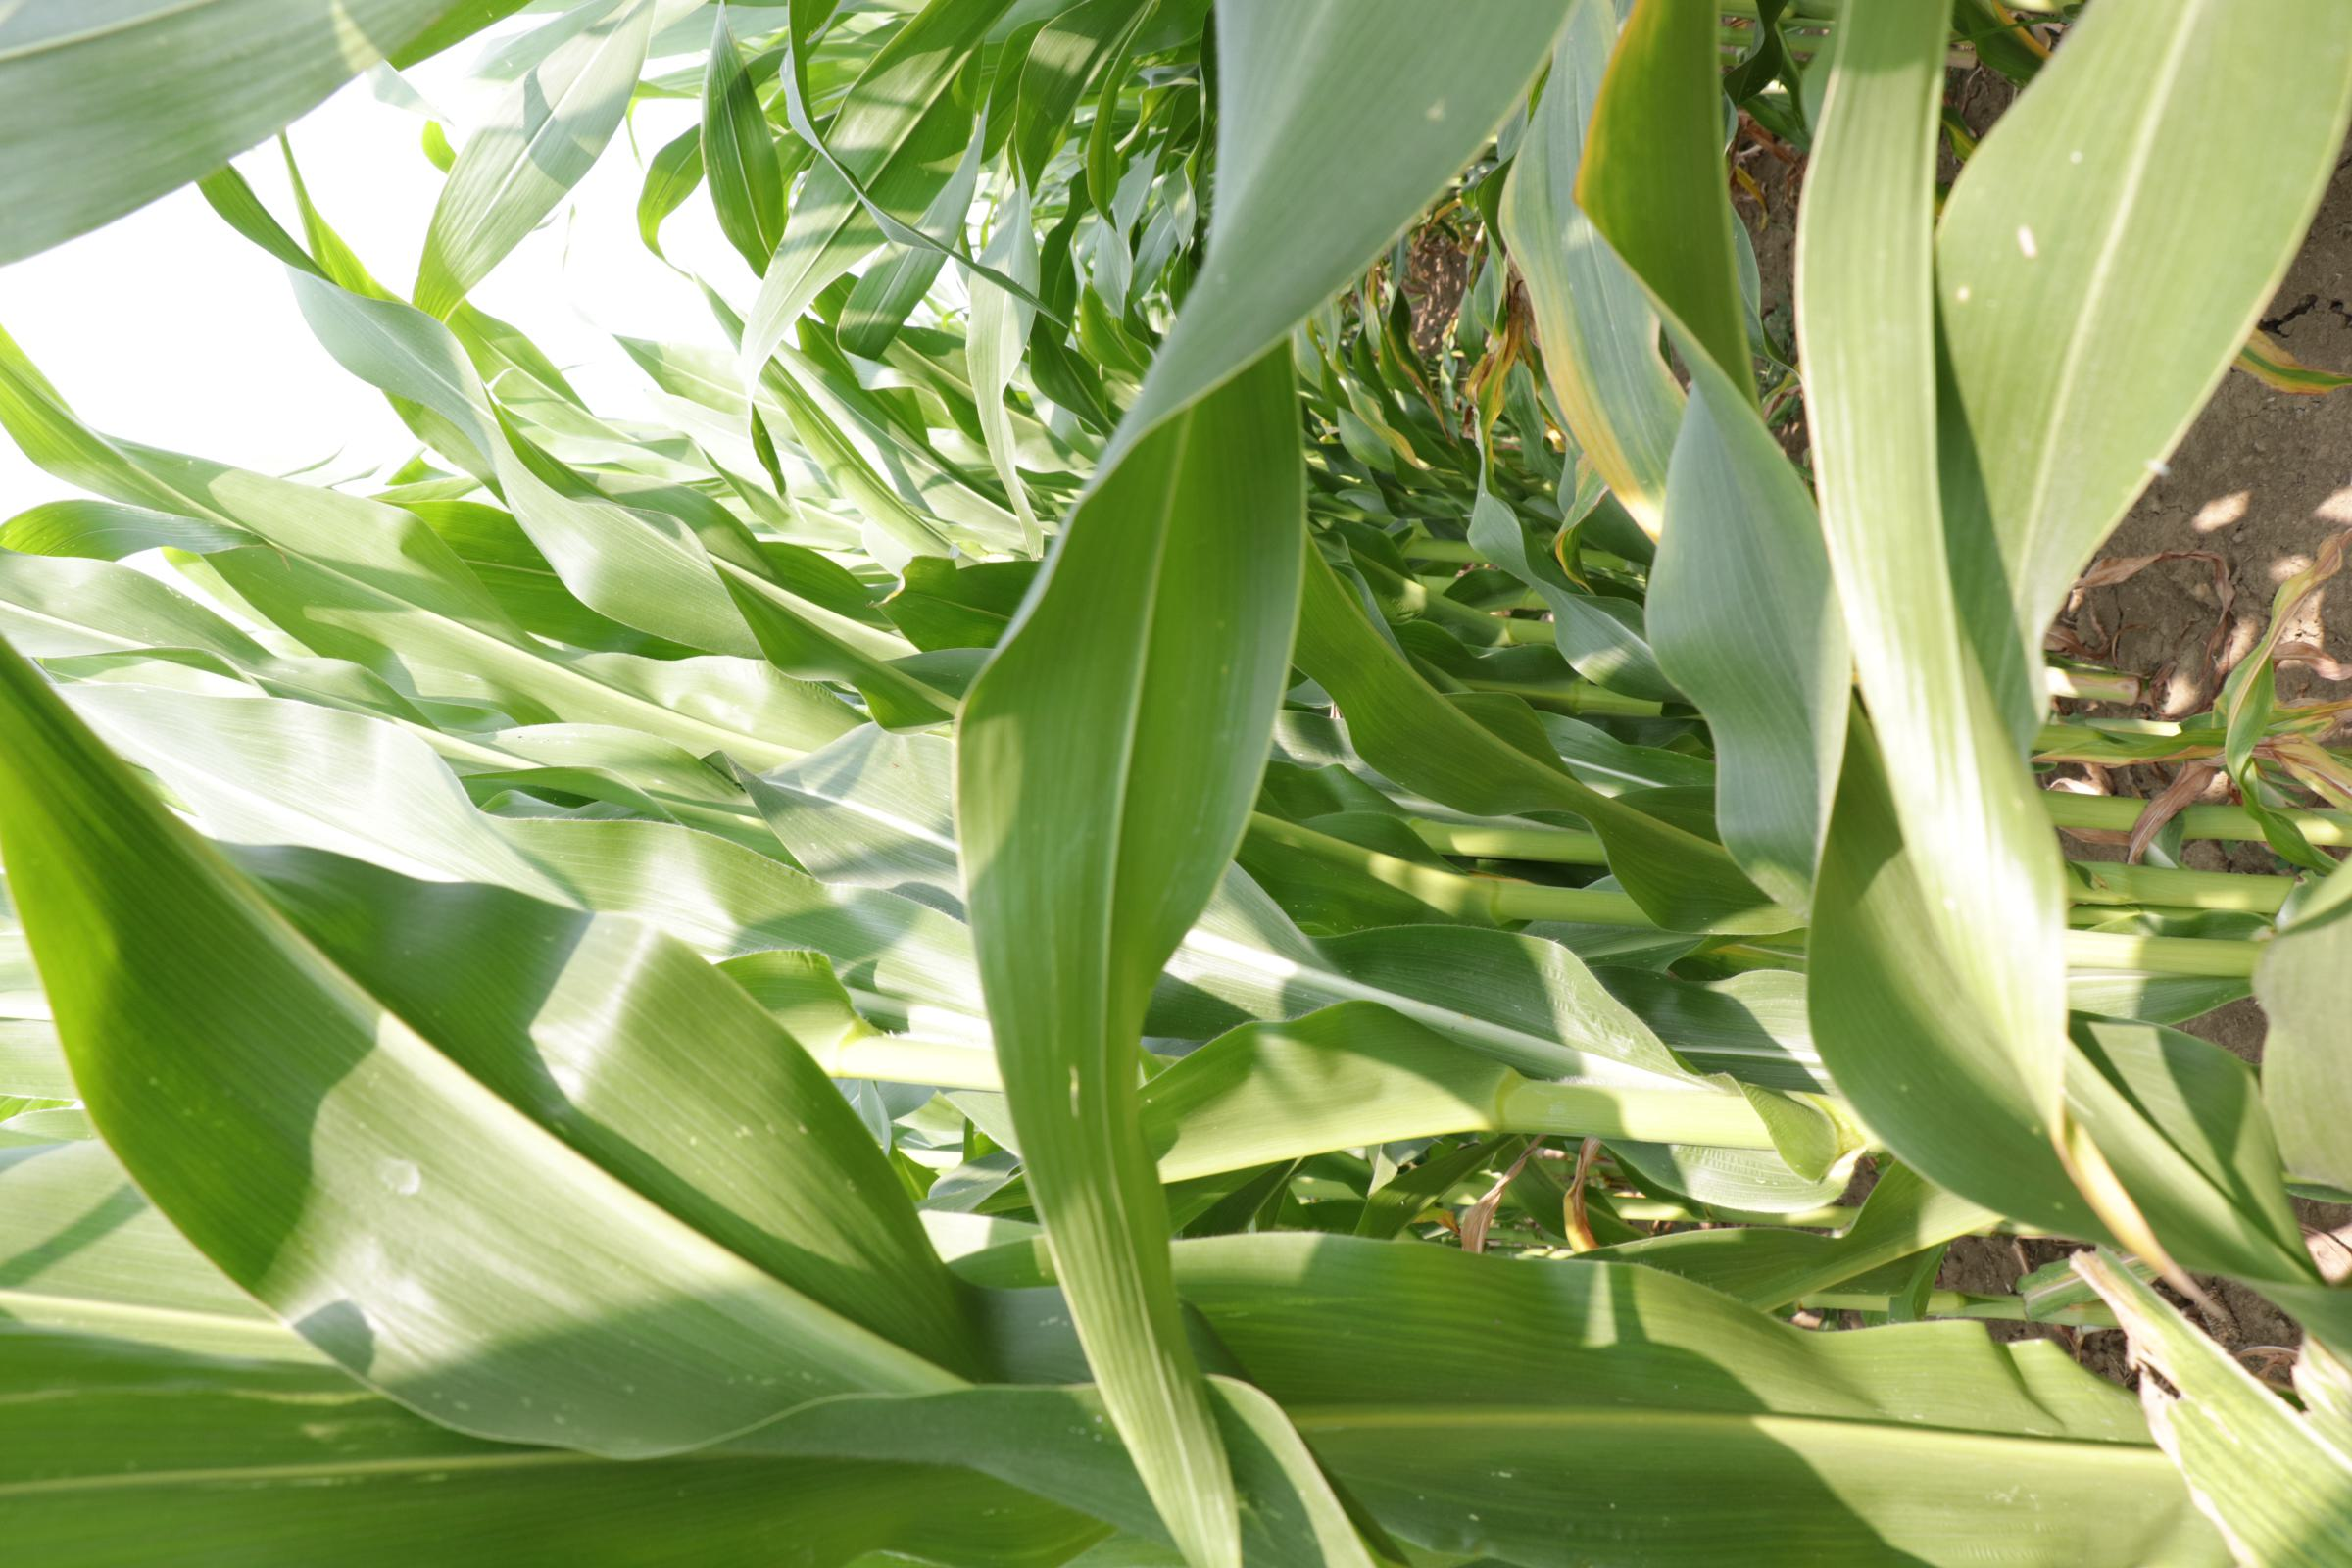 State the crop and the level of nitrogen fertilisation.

maize, full nitrogen fertilisation
